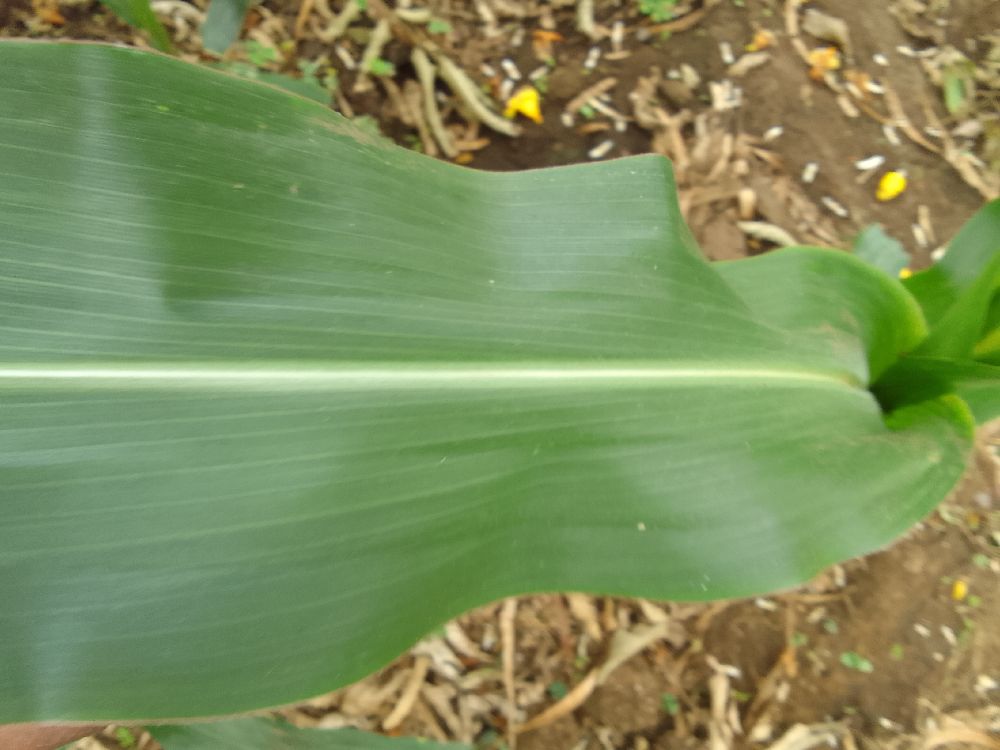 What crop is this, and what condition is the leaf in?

maize, healthy
